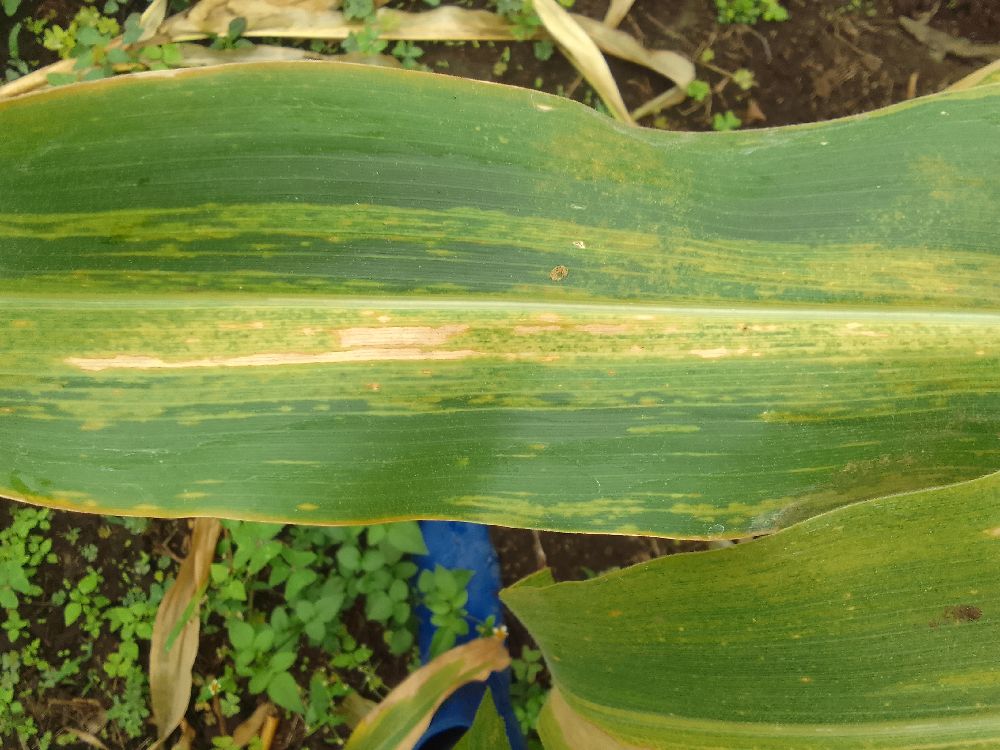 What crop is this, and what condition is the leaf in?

maize, maize lethal necrosis
